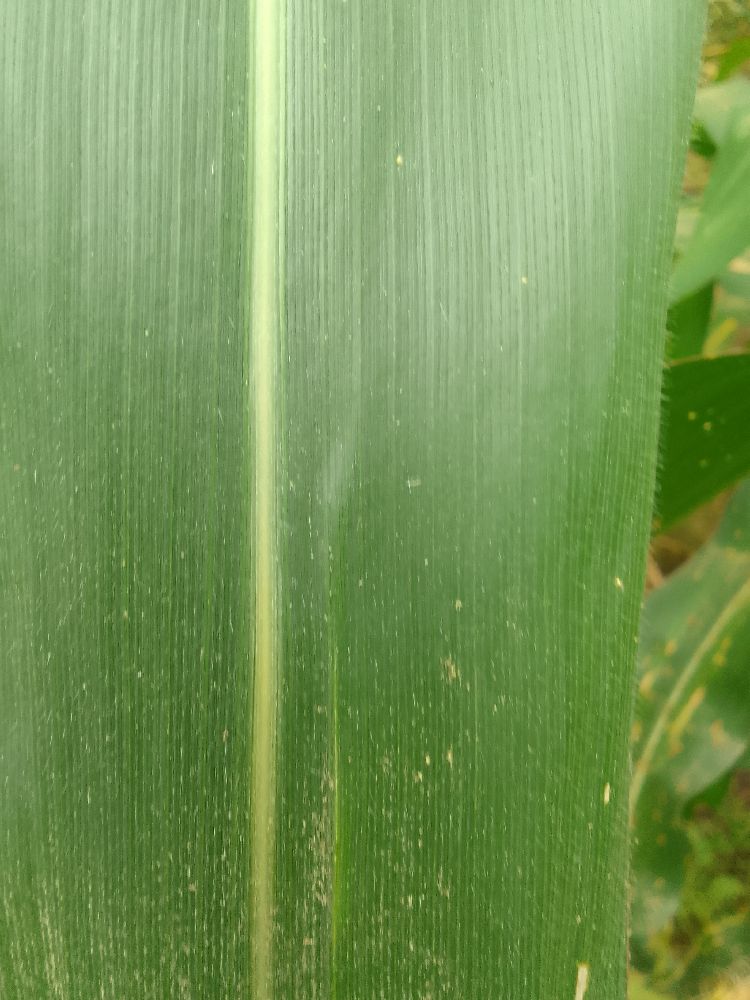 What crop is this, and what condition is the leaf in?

maize, healthy
